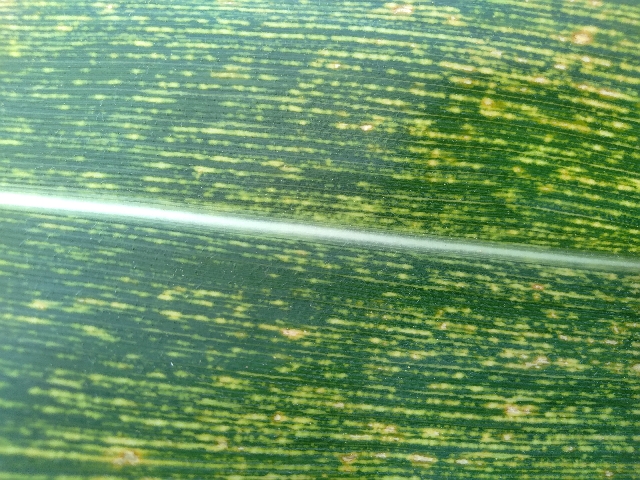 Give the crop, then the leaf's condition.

maize, maize streak virus
